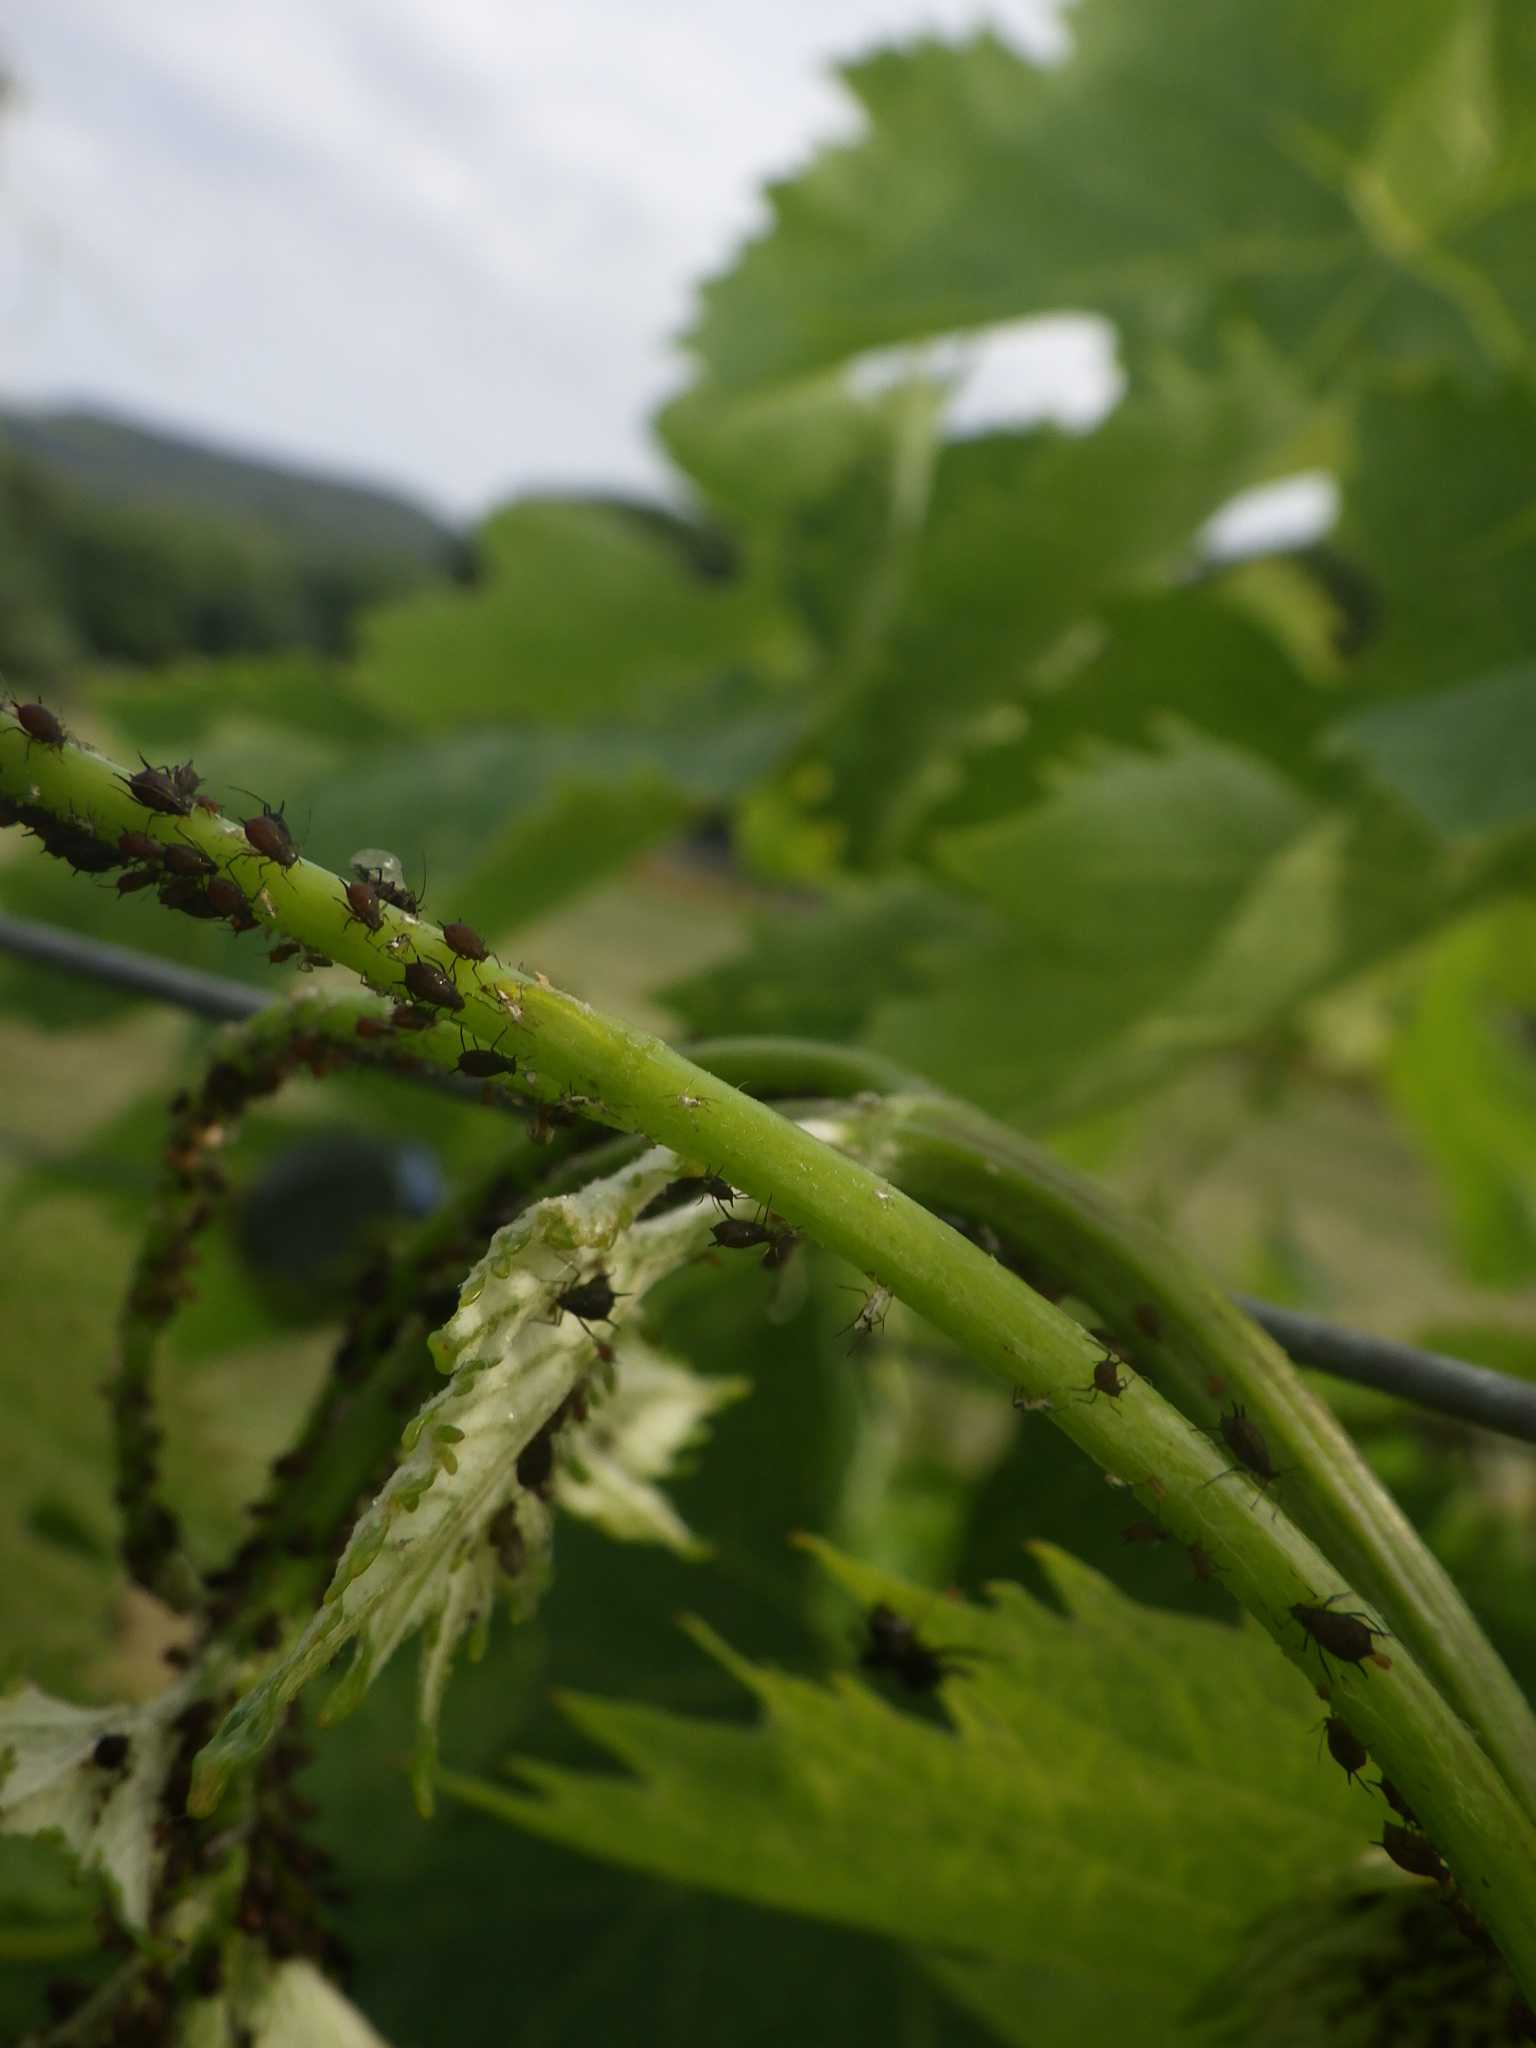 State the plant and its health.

grapevine, aphids
